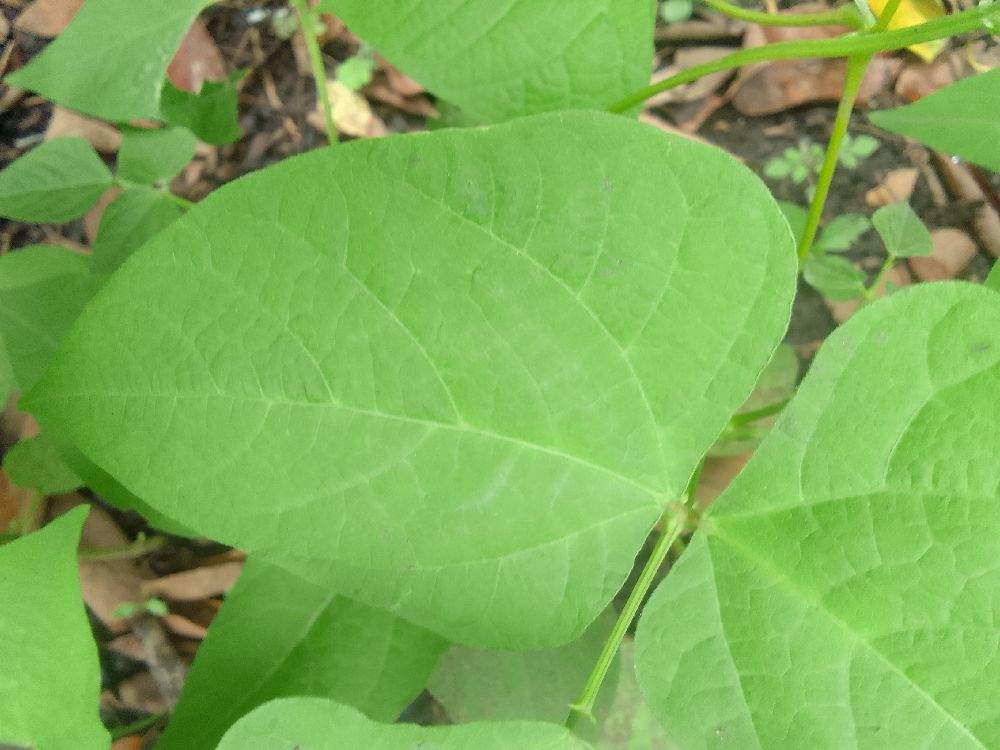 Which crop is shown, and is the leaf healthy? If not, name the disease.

common bean, healthy
